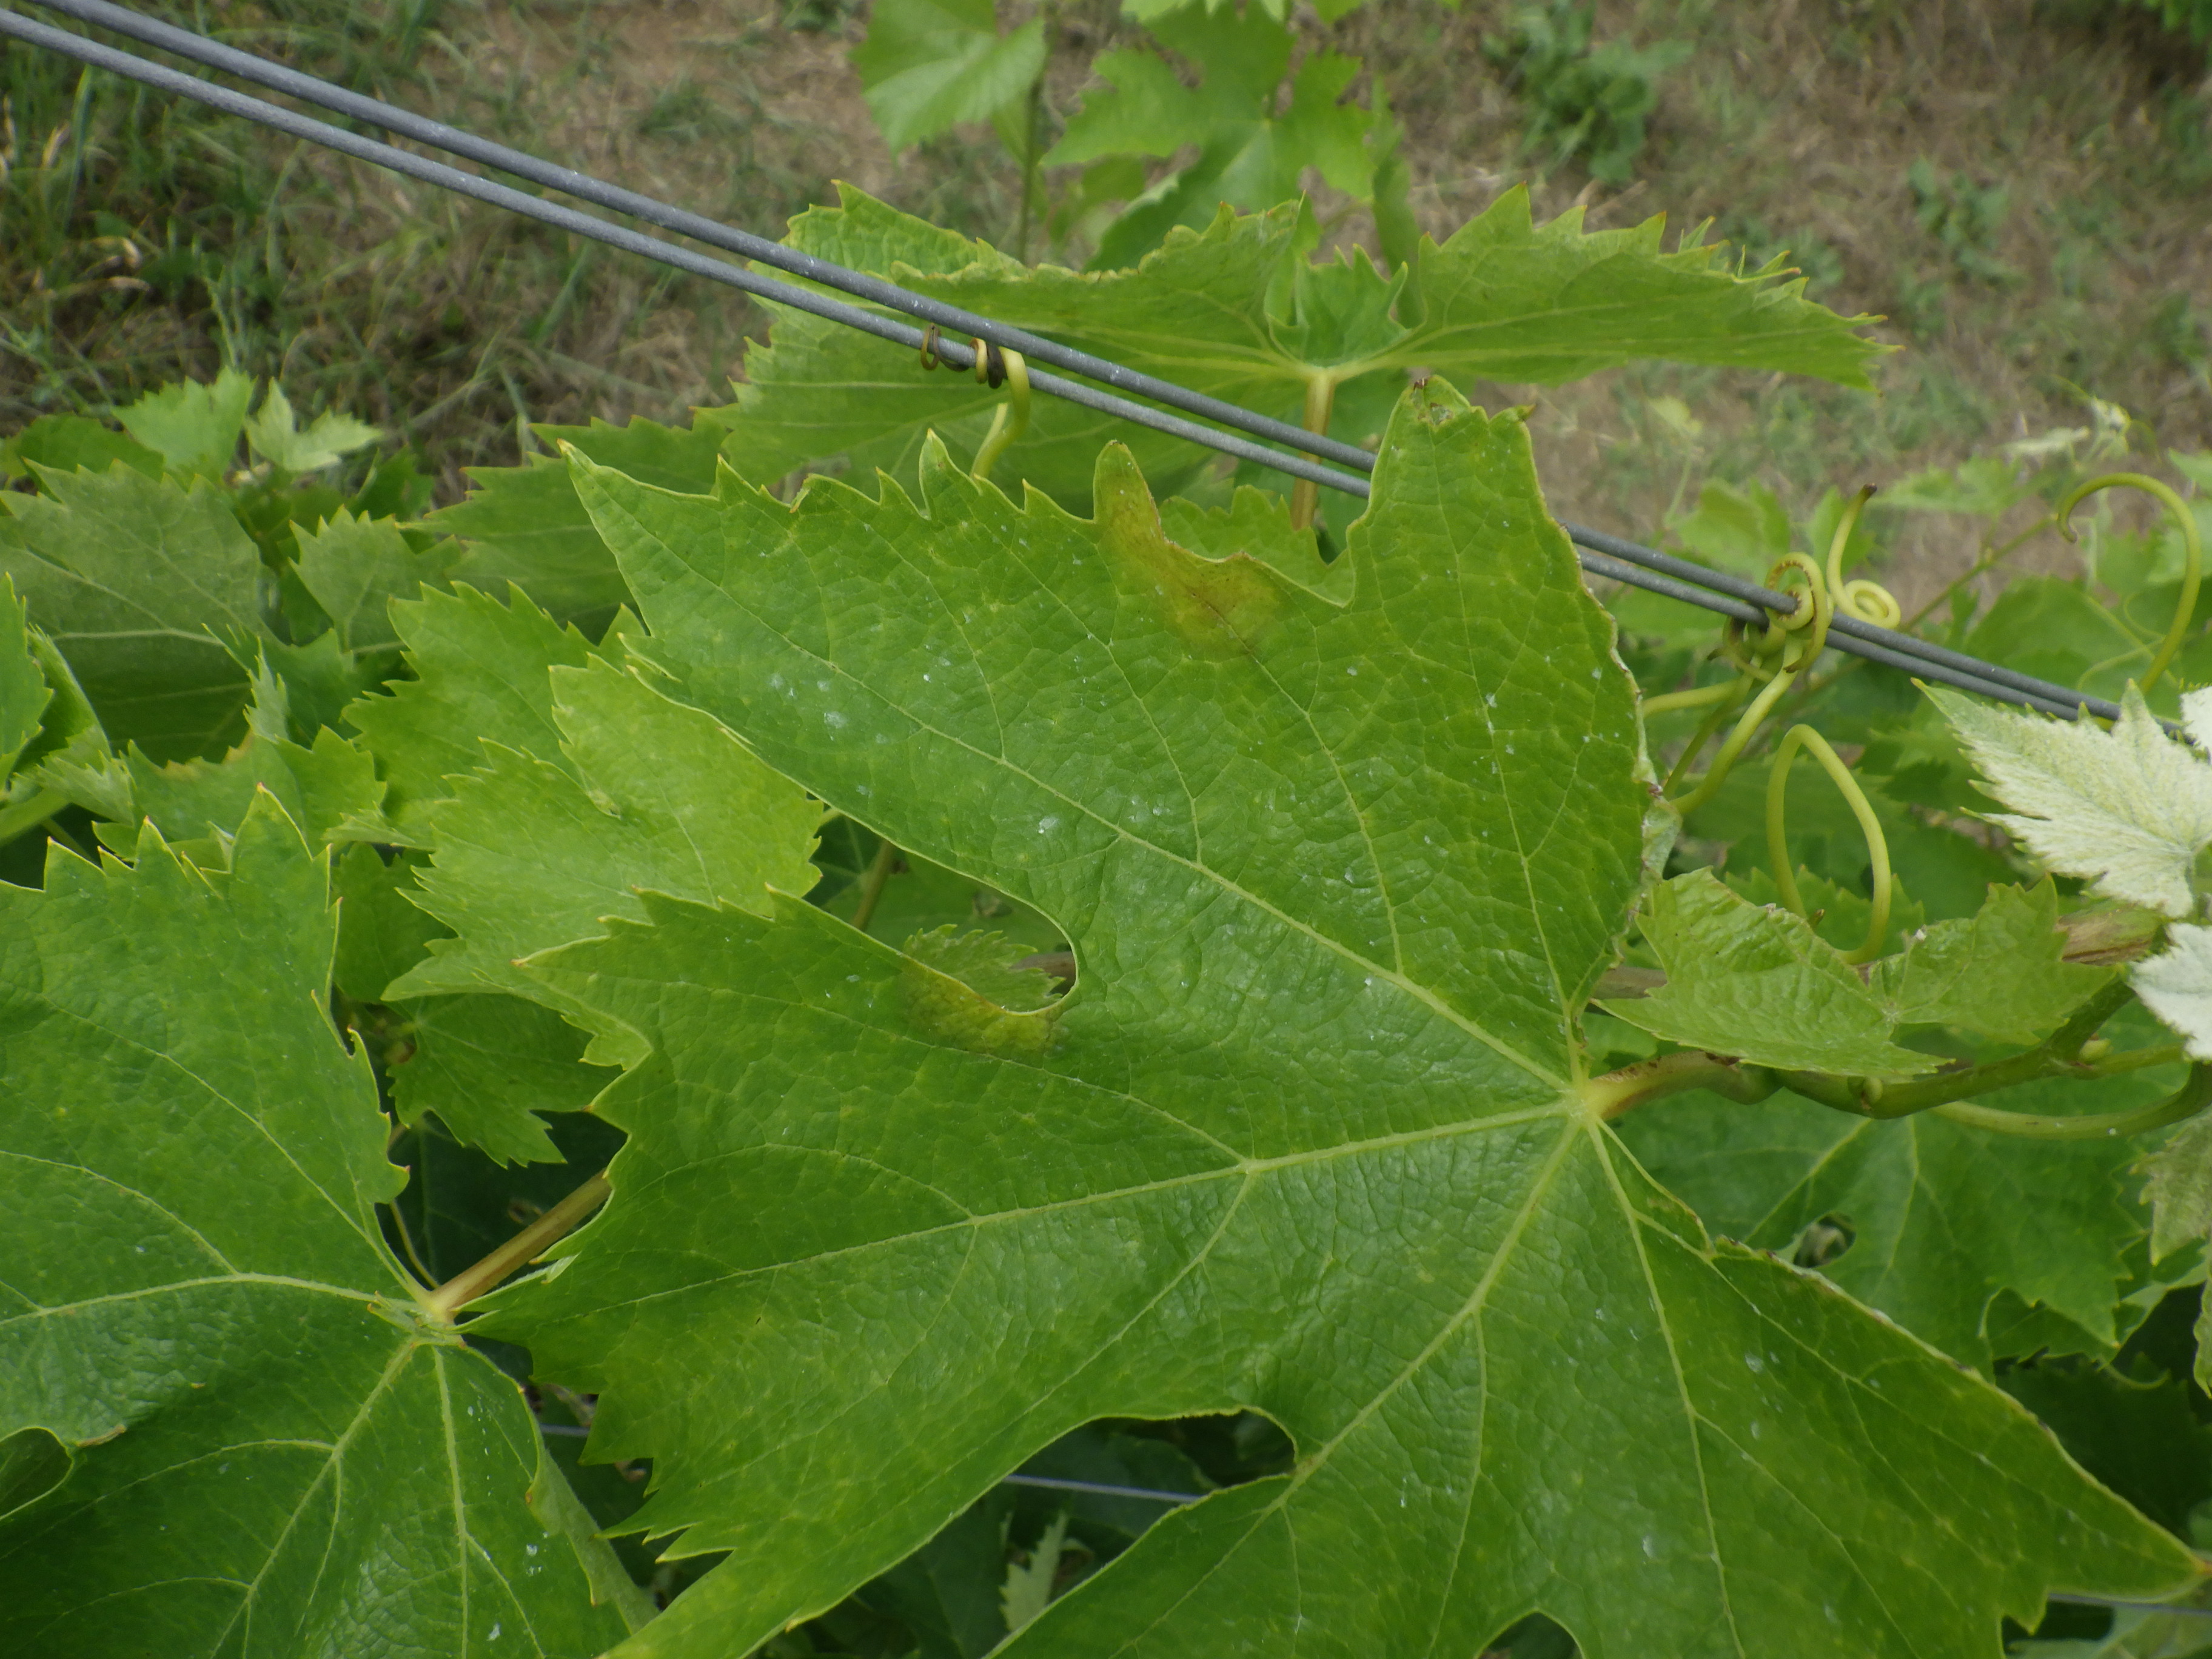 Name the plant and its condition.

grapevine, downy mildew, mites
